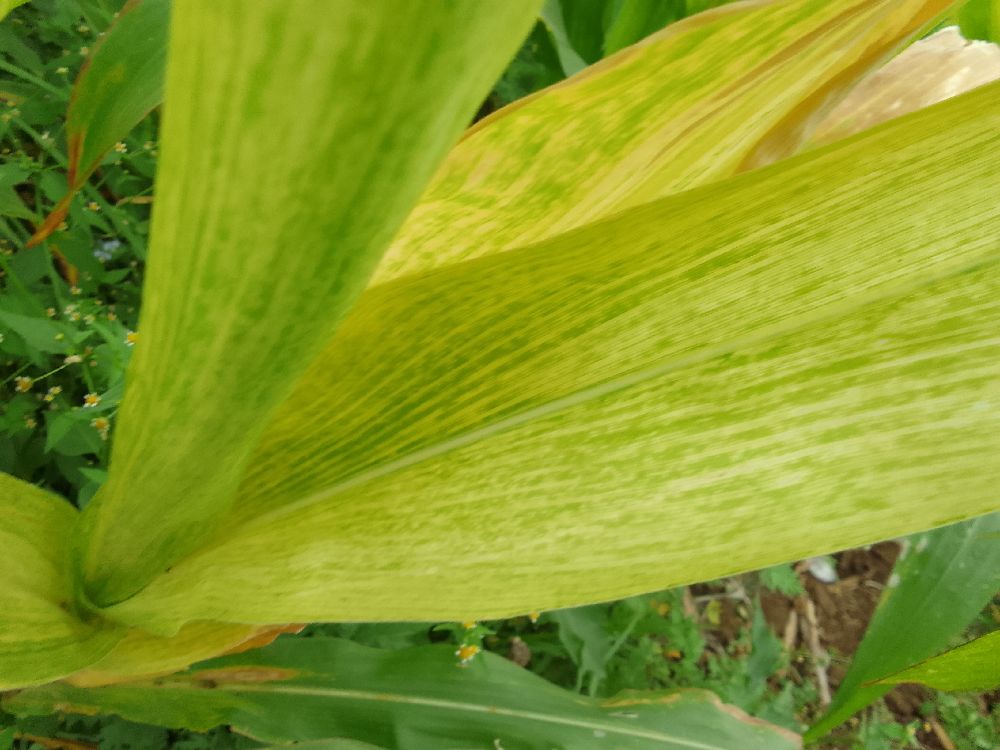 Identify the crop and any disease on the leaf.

maize, maize lethal necrosis
